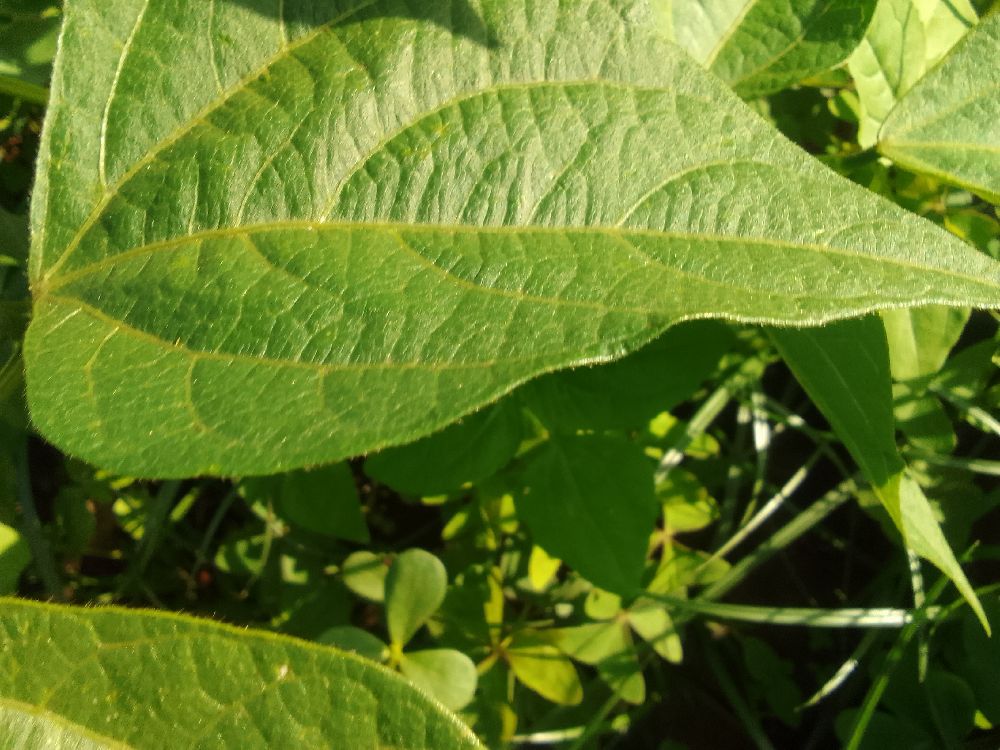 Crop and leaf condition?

common bean, healthy
